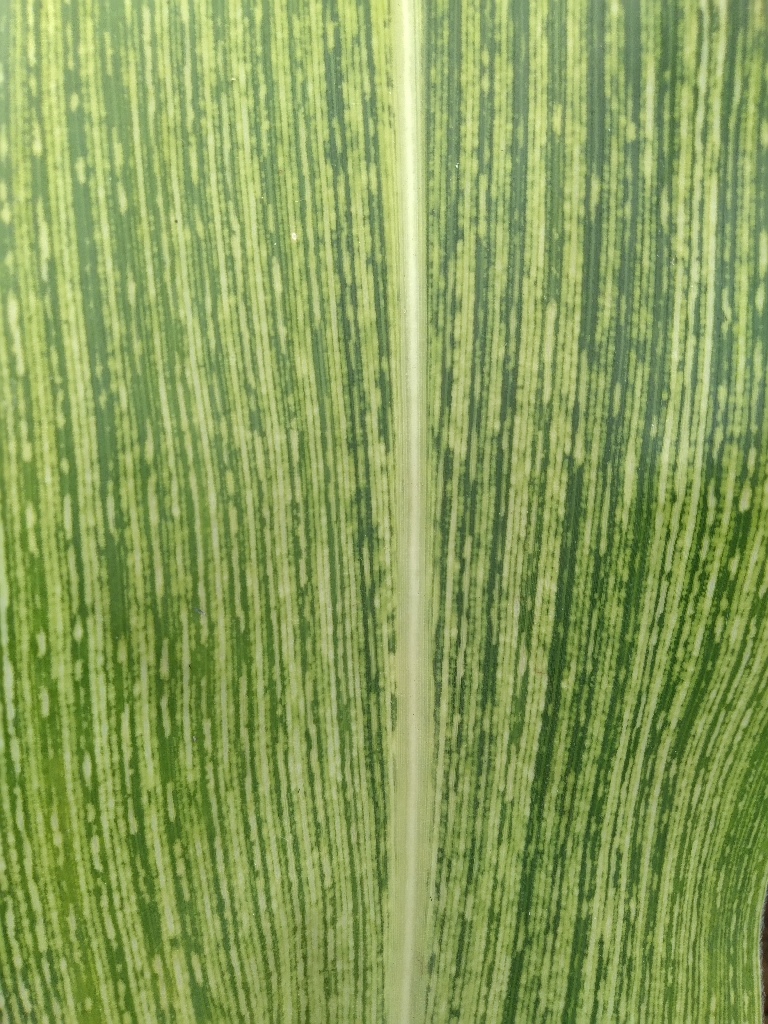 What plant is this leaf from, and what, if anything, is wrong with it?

maize, maize streak virus
